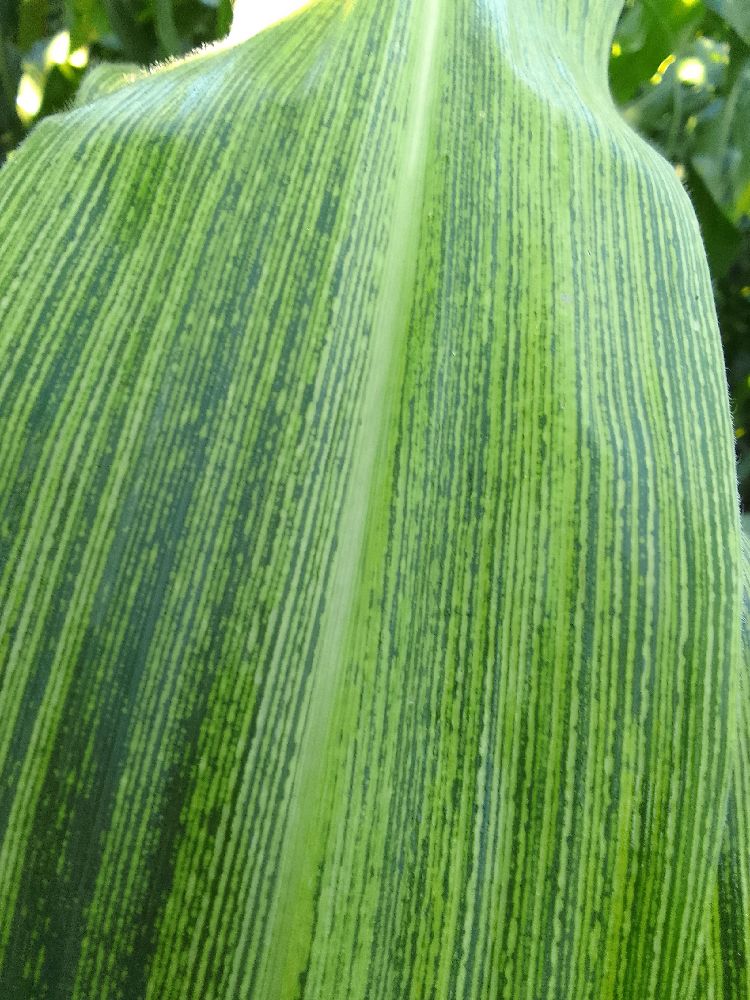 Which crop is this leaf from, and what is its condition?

maize, maize streak virus
